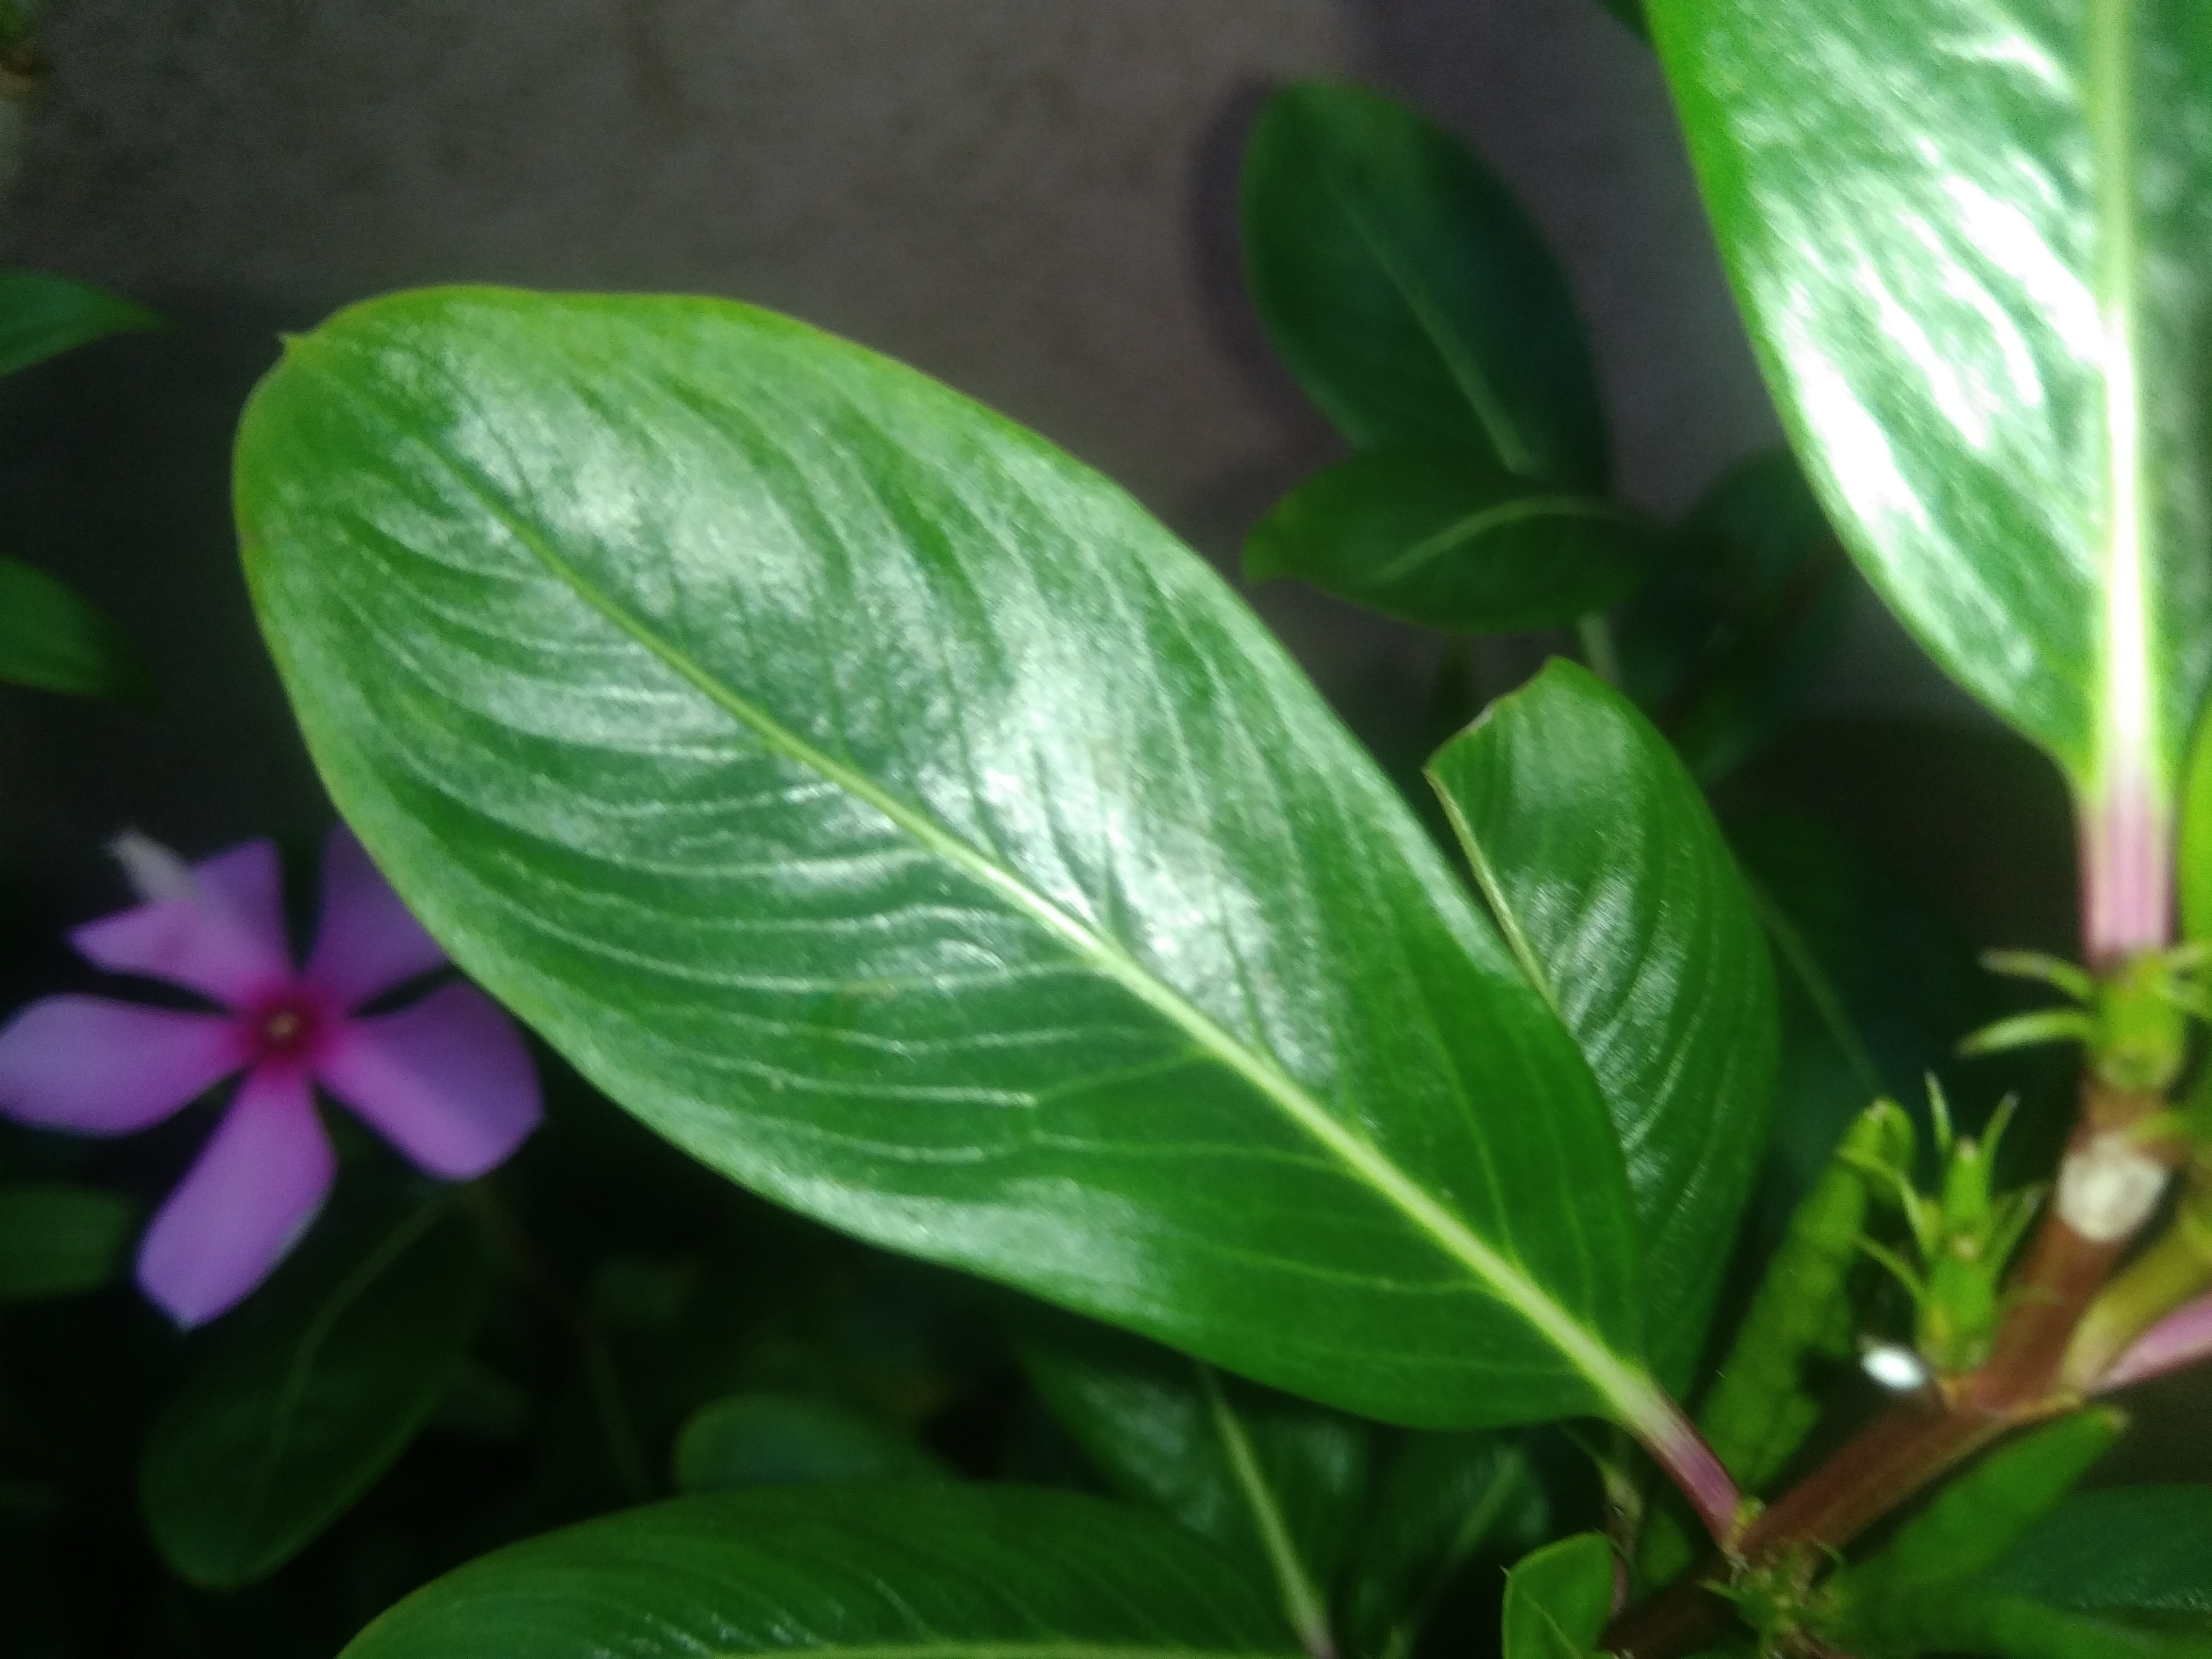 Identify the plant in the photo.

rose periwinkle
